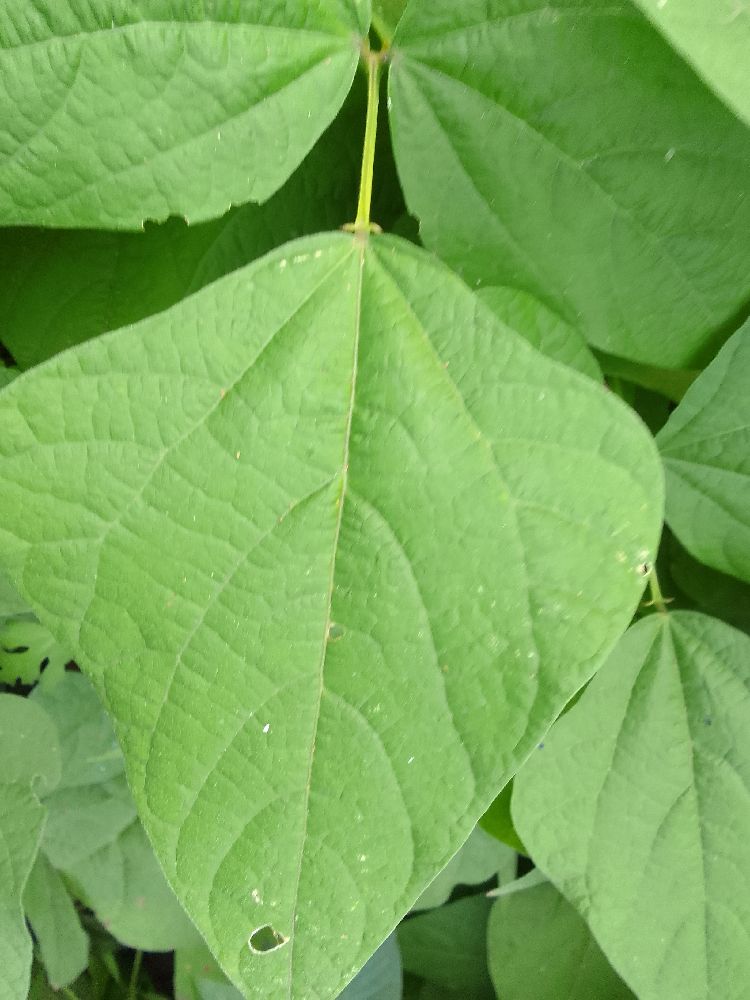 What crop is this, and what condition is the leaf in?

common bean, healthy
